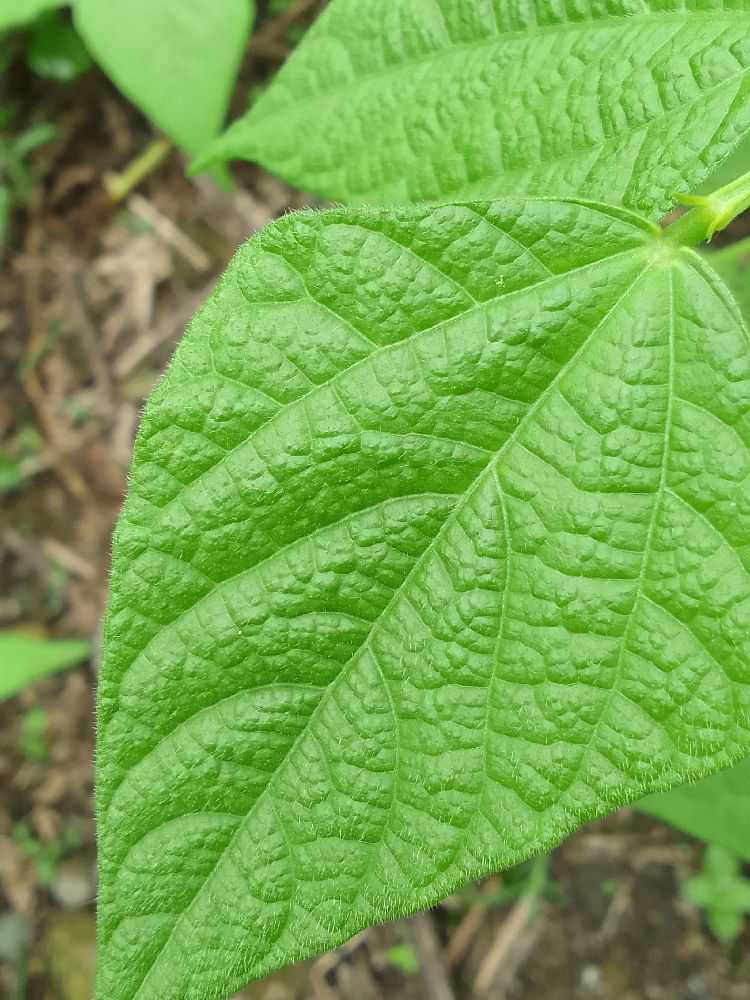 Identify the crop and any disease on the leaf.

common bean, healthy
